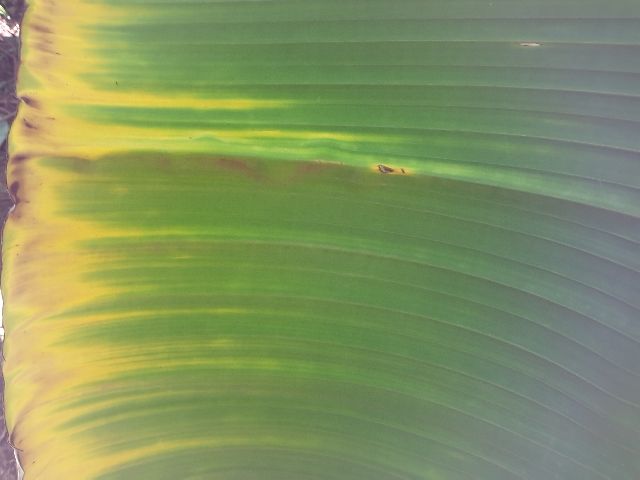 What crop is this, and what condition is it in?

banana, fusarium wilt race 1
